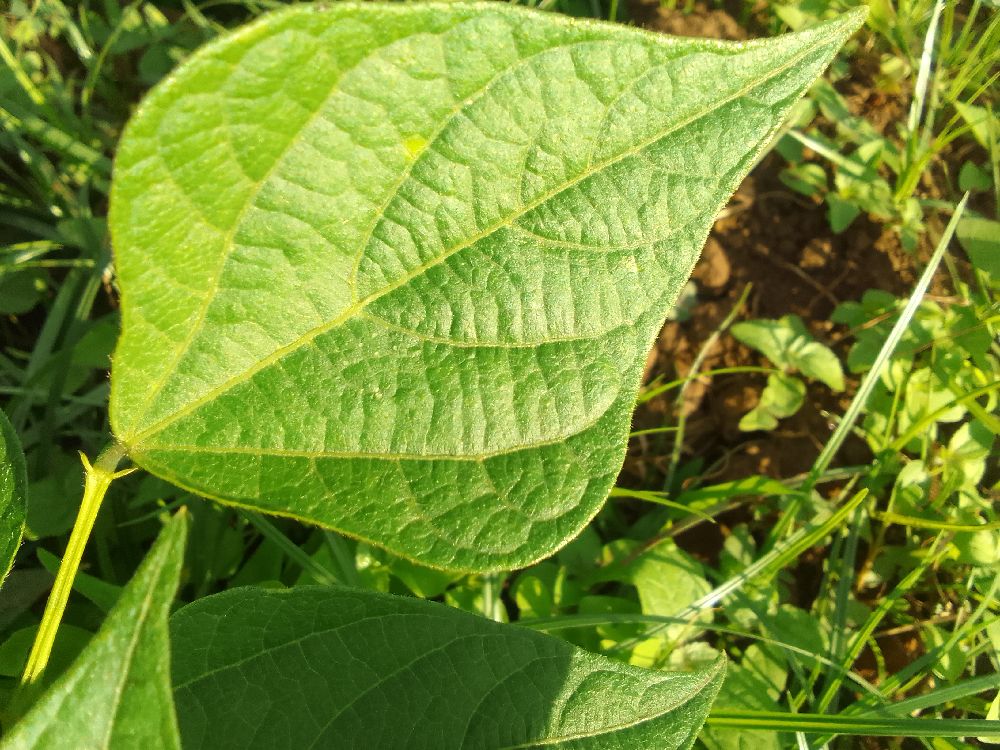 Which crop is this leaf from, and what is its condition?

common bean, healthy
